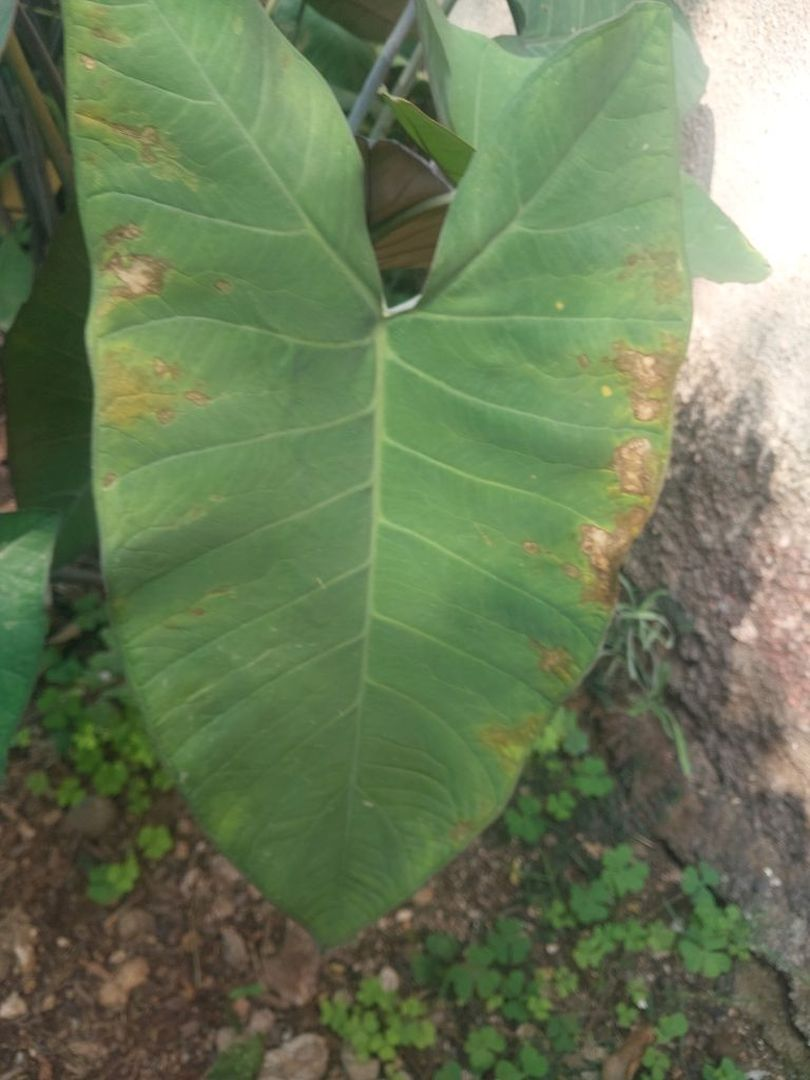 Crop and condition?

taro, leaf blight
